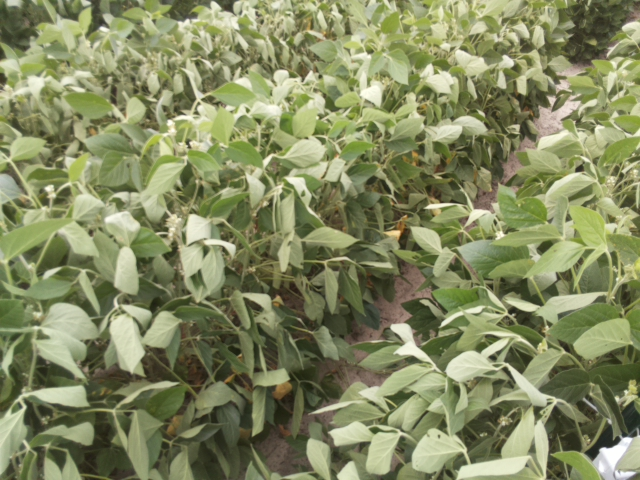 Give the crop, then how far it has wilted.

soybean, moderate turgor loss in upper canopy
